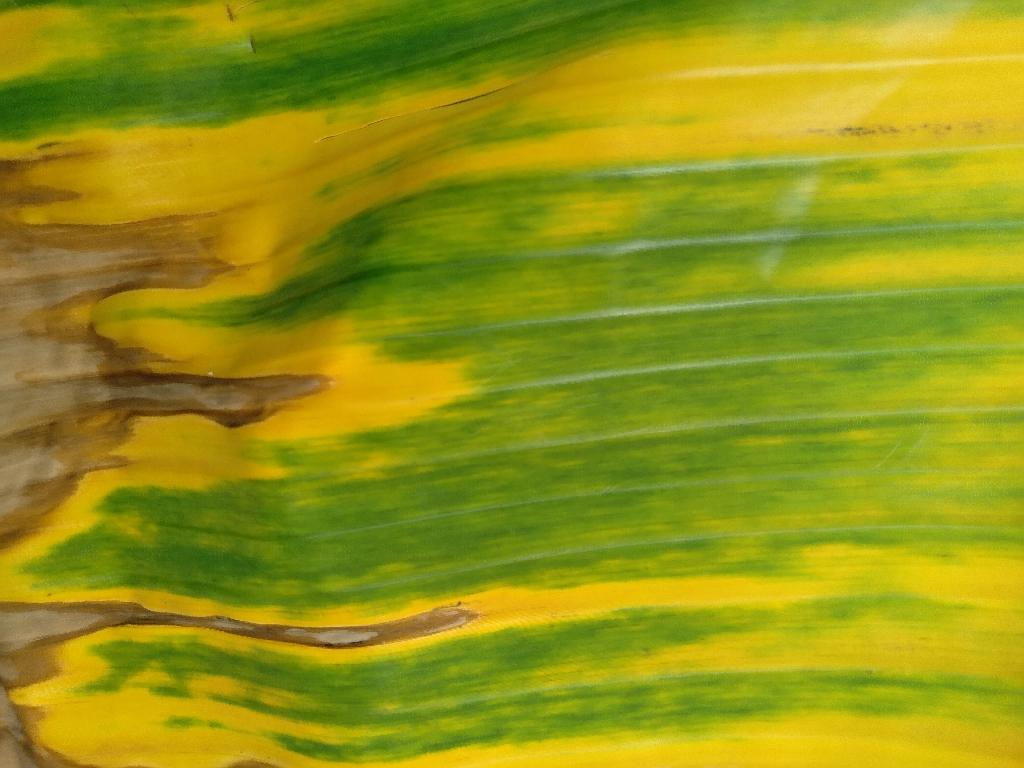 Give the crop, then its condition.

banana, fusarium wilt race 1
